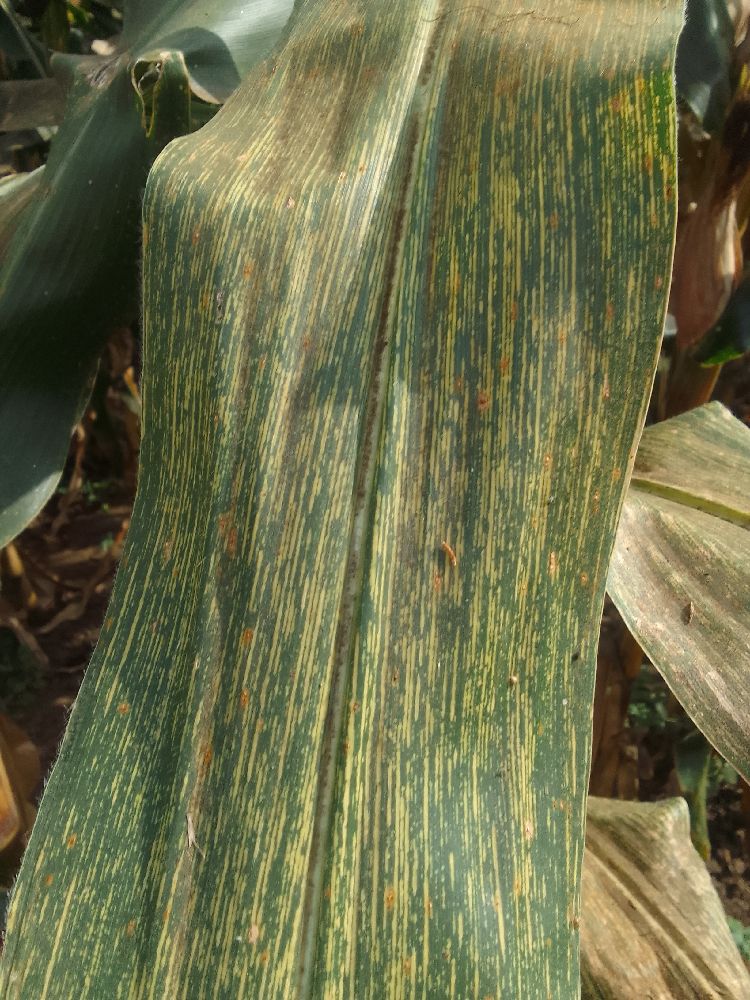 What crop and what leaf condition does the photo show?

maize, maize streak virus
